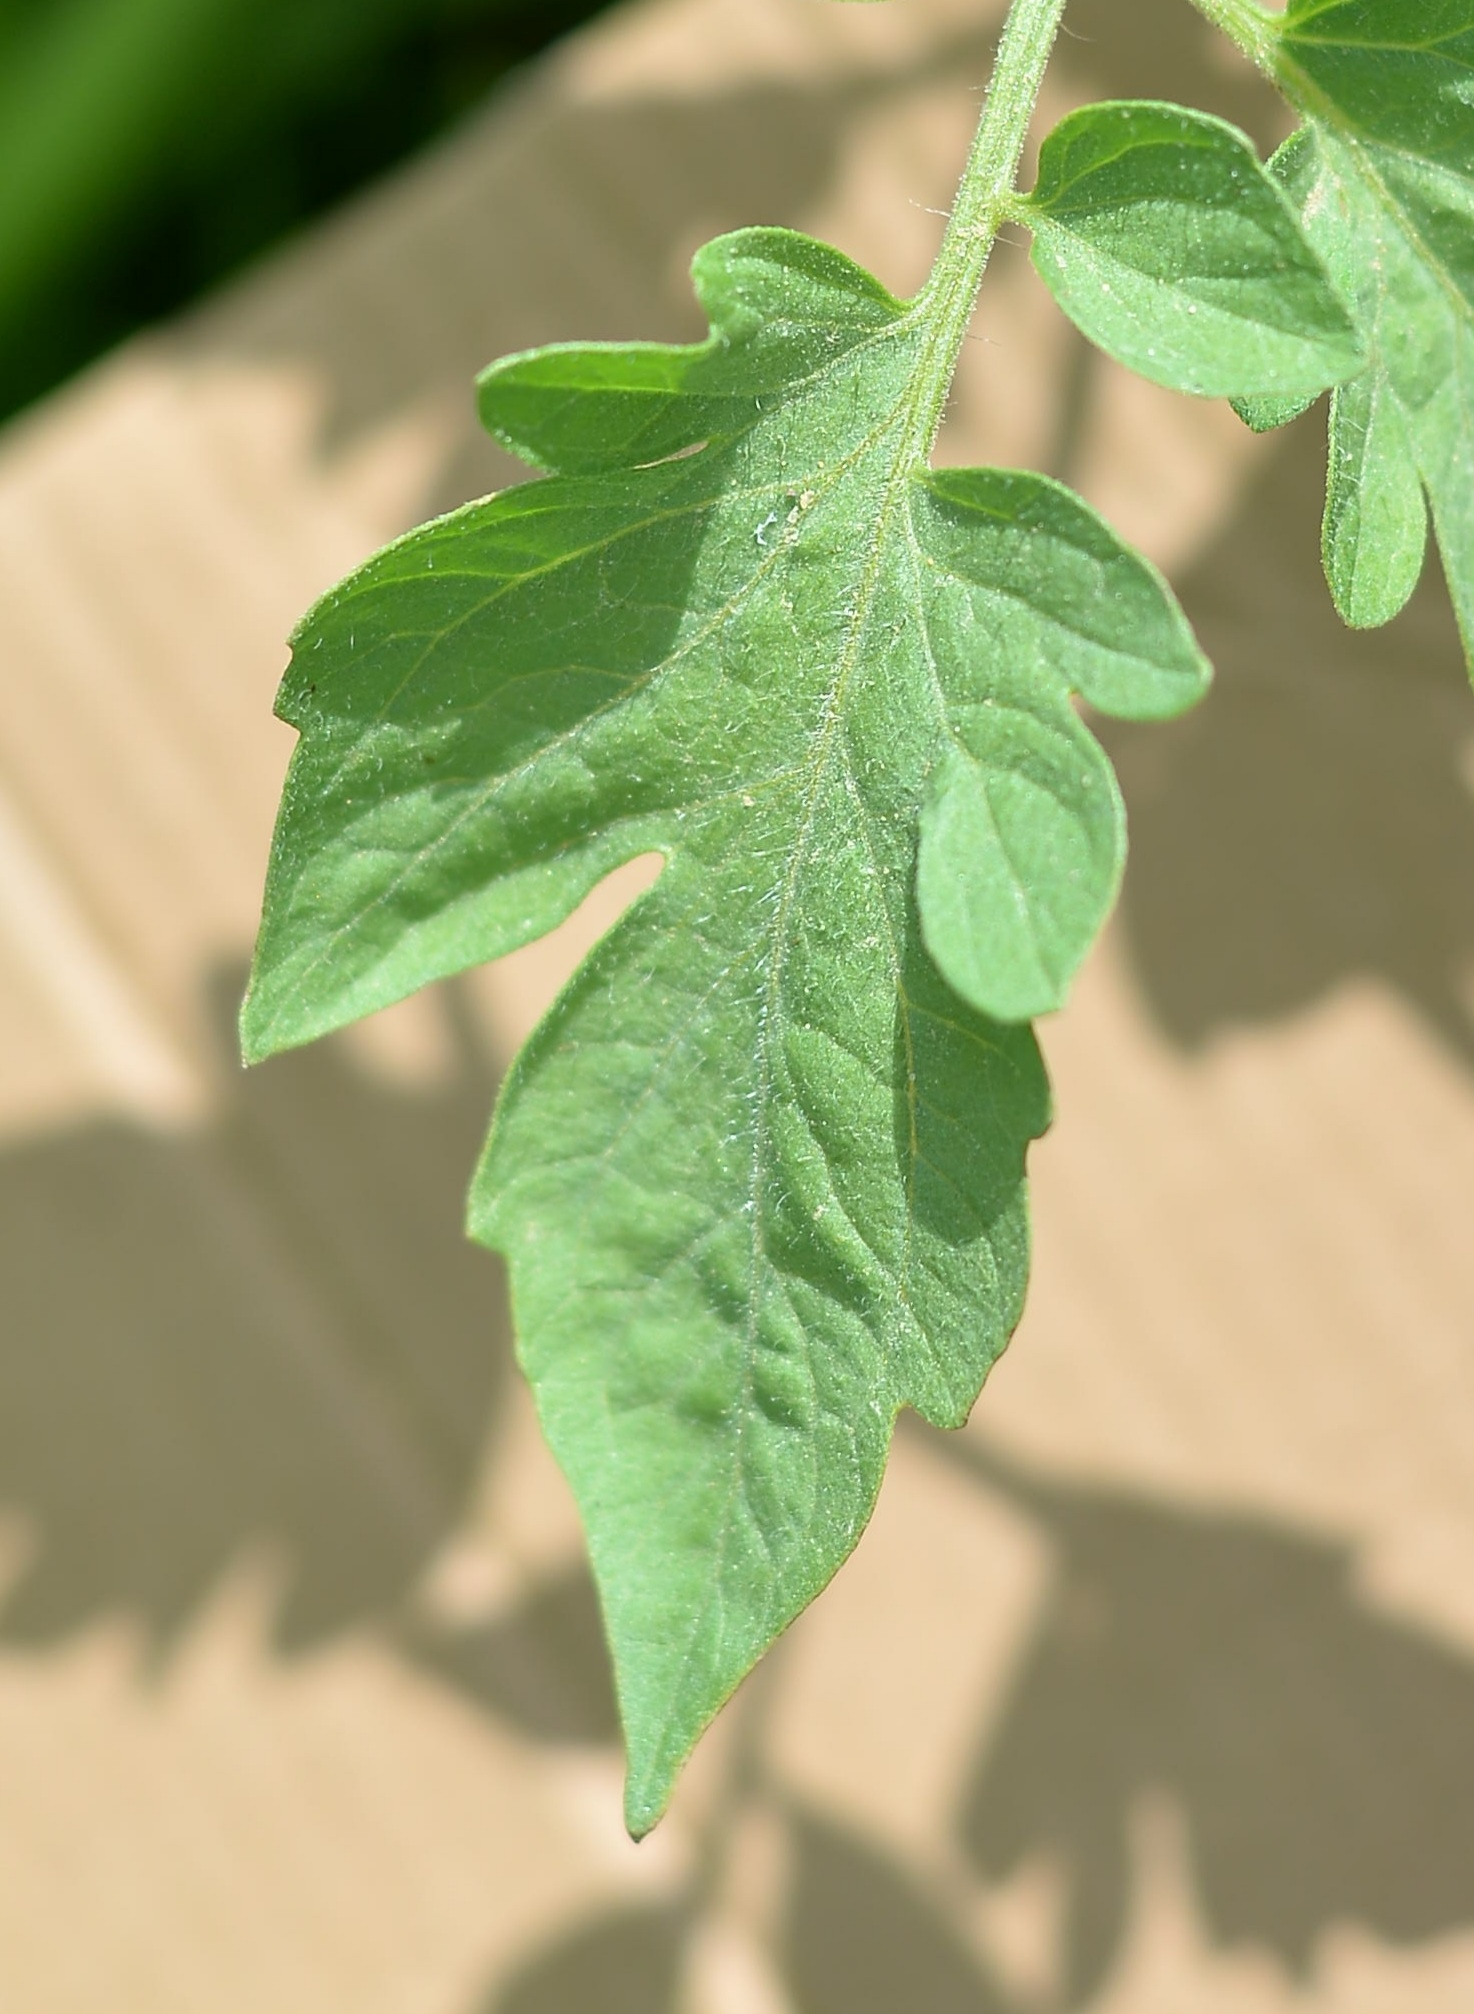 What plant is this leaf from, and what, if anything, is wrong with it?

tomato, healthy
